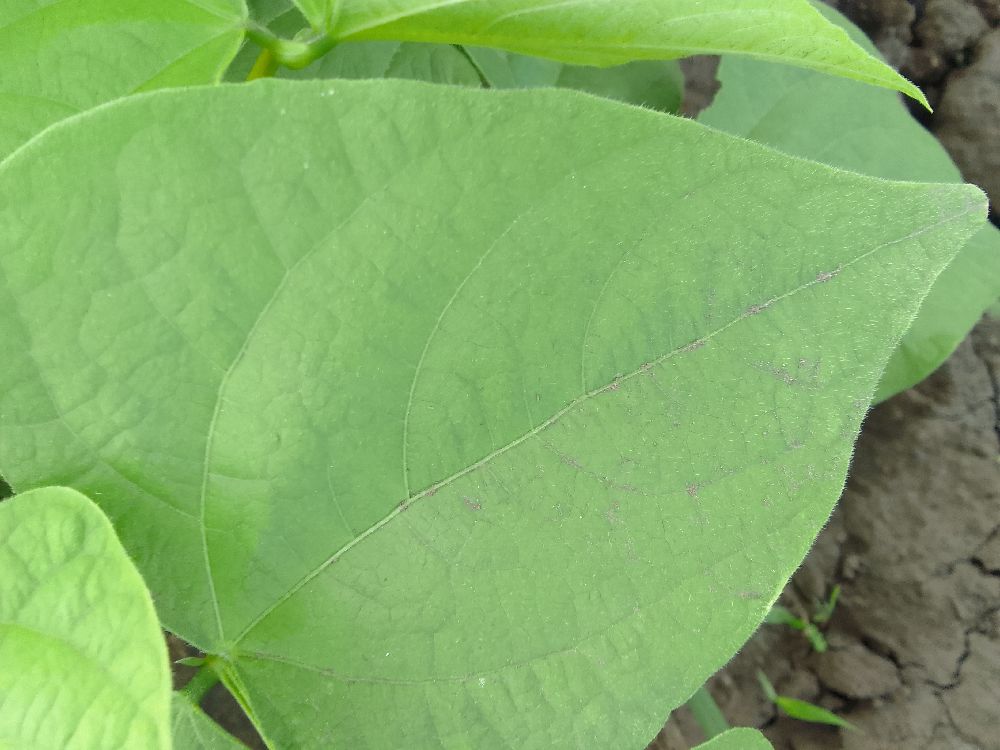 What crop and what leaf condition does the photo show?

common bean, healthy
